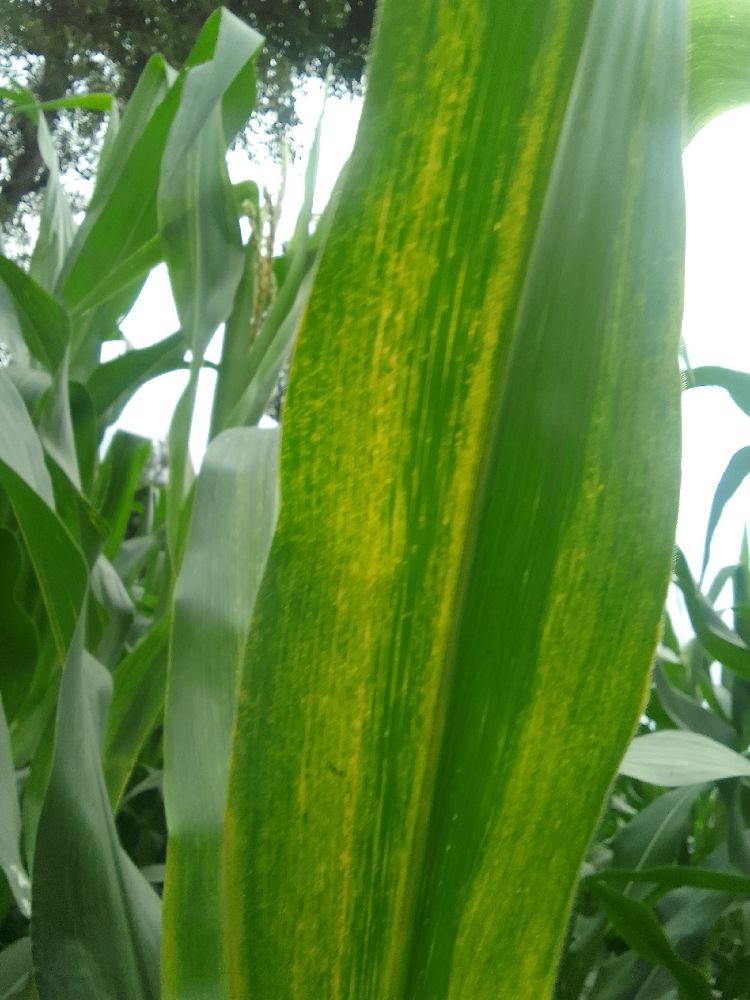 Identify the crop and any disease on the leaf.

maize, maize lethal necrosis
